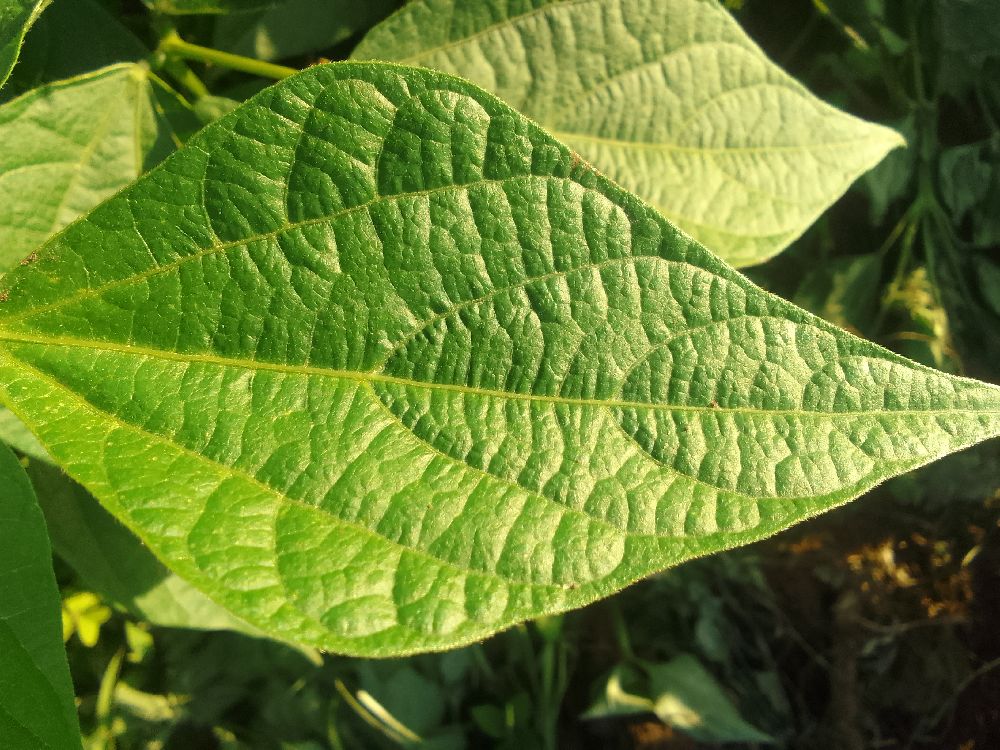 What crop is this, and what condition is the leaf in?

common bean, healthy
